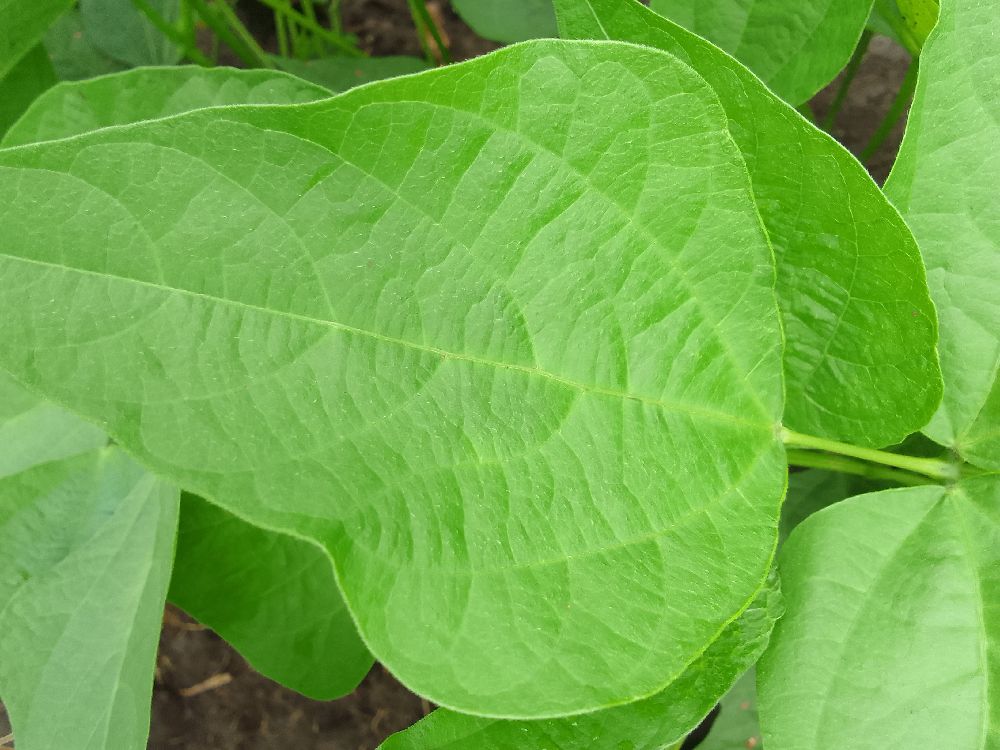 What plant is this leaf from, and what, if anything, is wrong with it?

common bean, healthy
